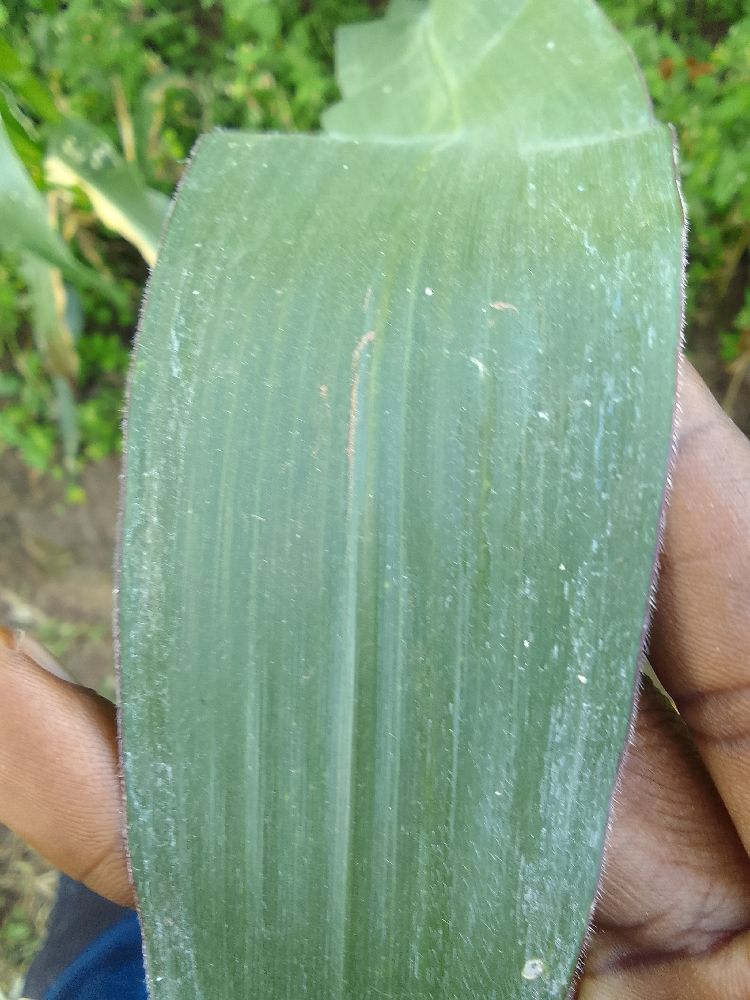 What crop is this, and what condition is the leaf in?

maize, healthy
